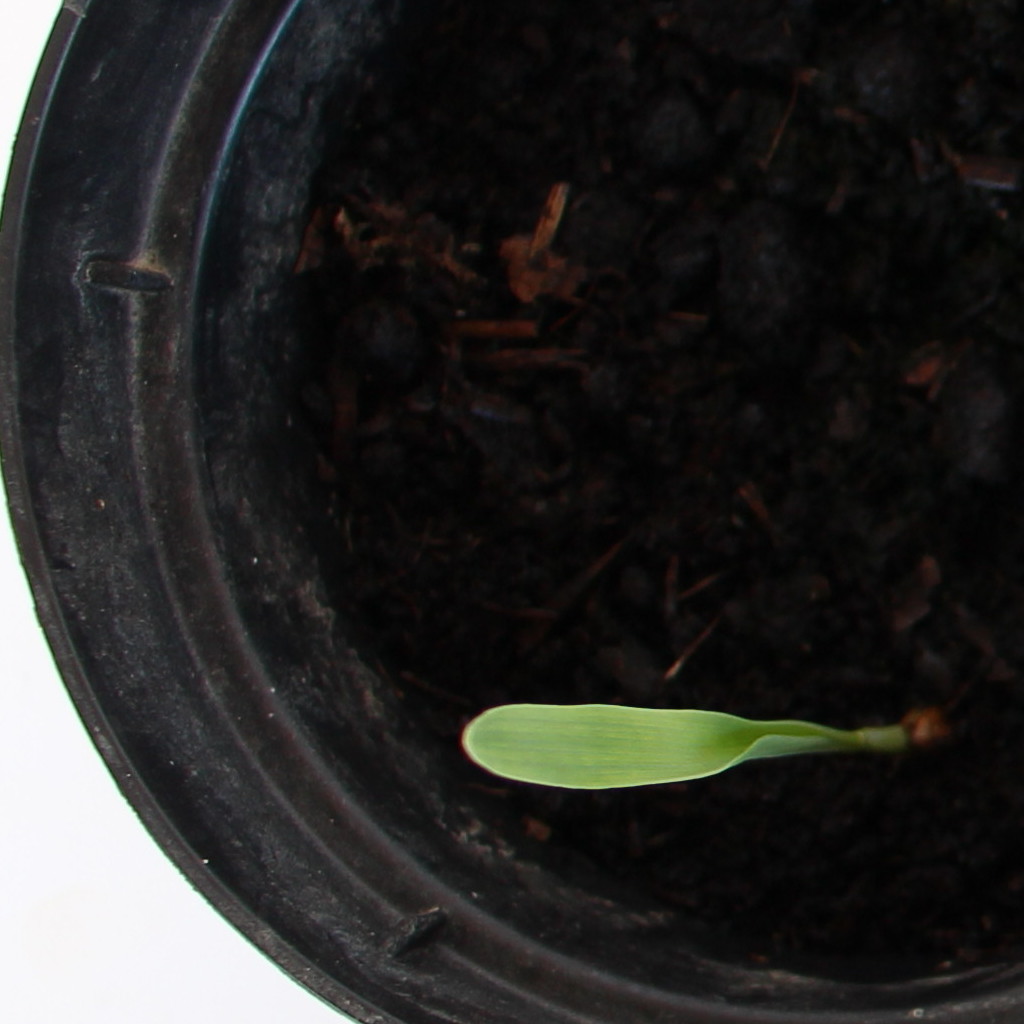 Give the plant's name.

Avena sterilis
